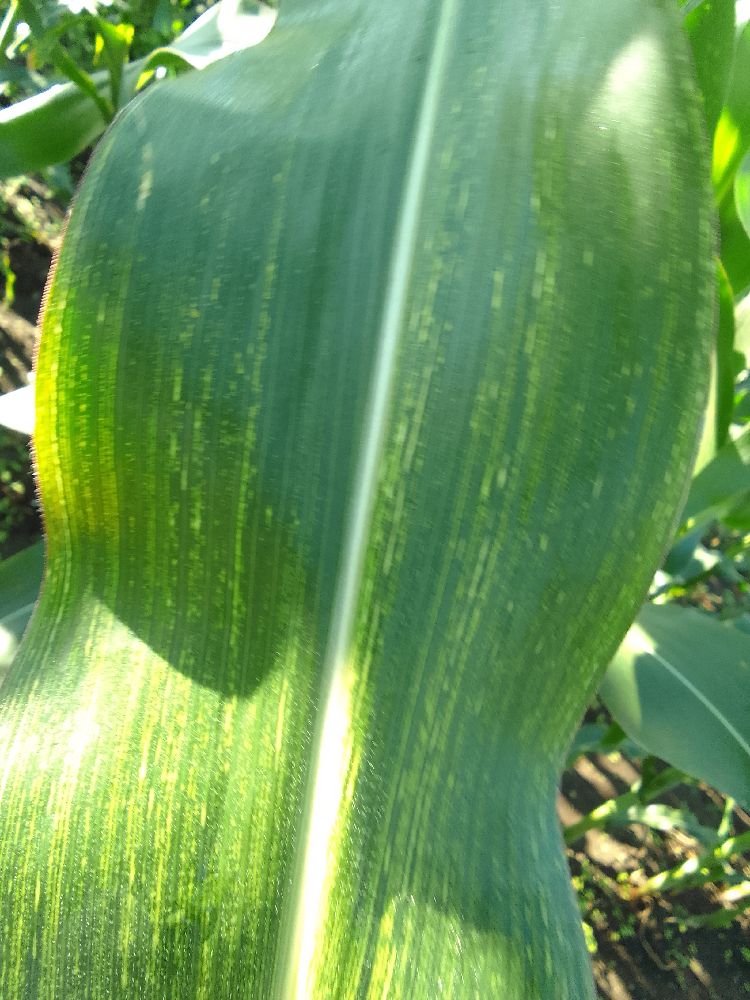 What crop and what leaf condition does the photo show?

maize, maize streak virus
